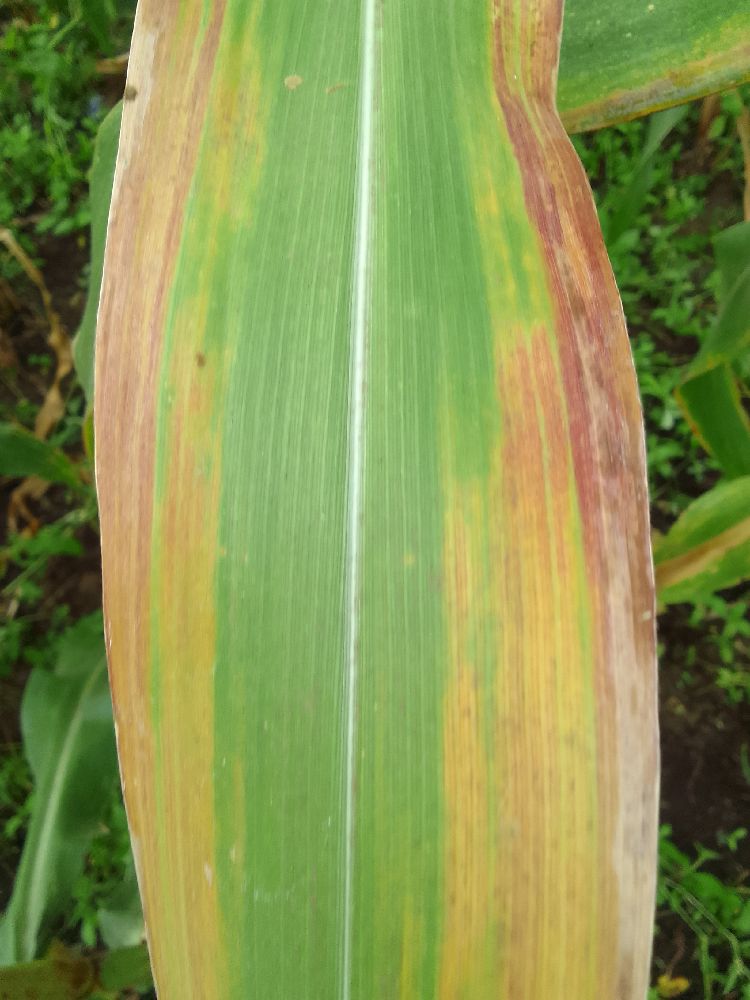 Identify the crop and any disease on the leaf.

maize, maize lethal necrosis
